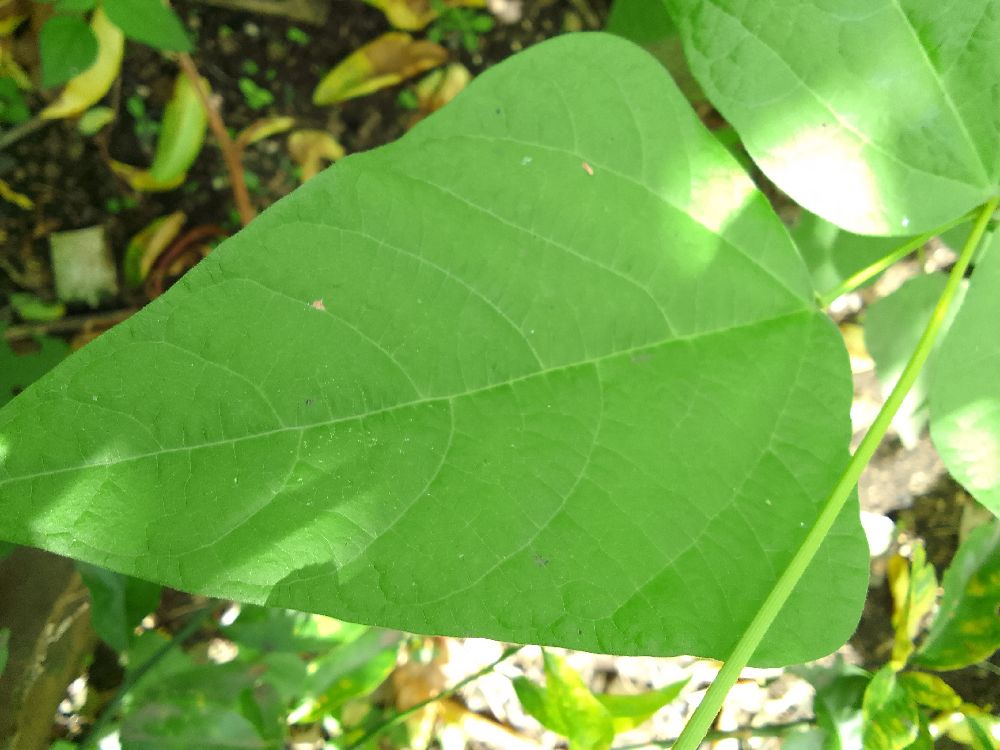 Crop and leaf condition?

common bean, healthy
